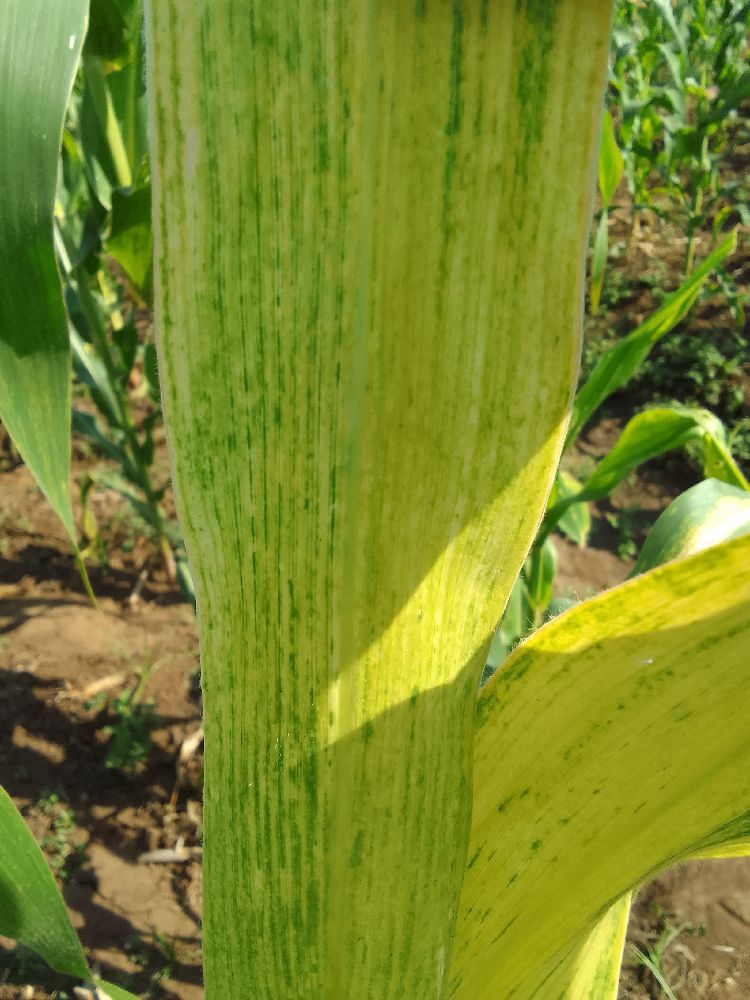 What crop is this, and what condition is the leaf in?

maize, maize lethal necrosis
